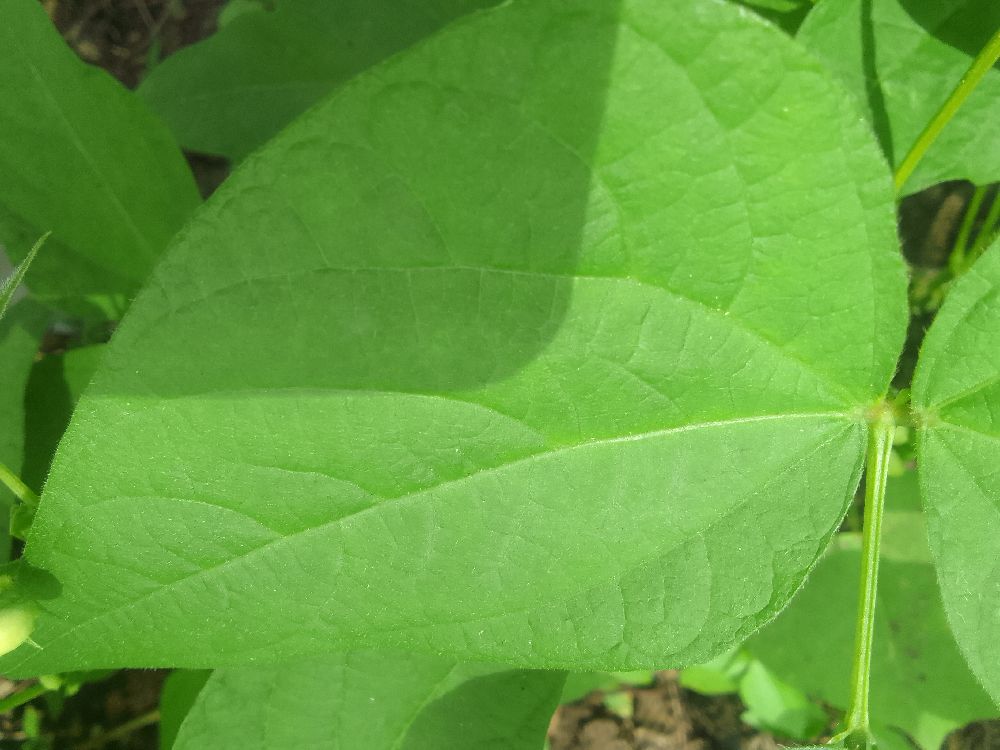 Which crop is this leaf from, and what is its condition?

common bean, healthy
